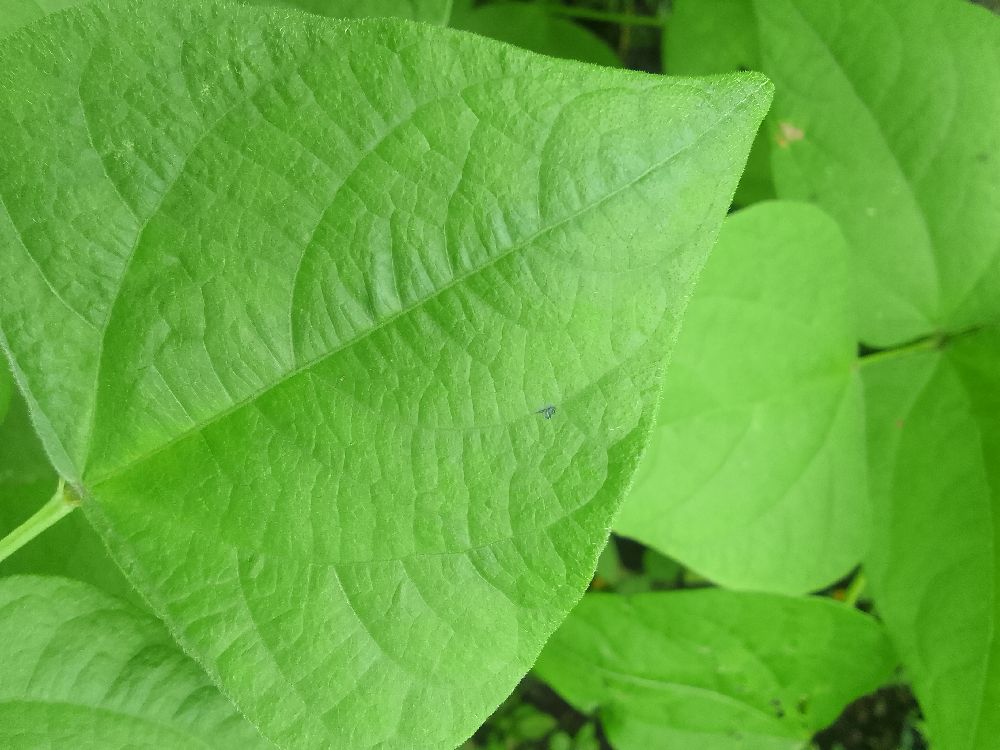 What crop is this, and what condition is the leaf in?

common bean, healthy
